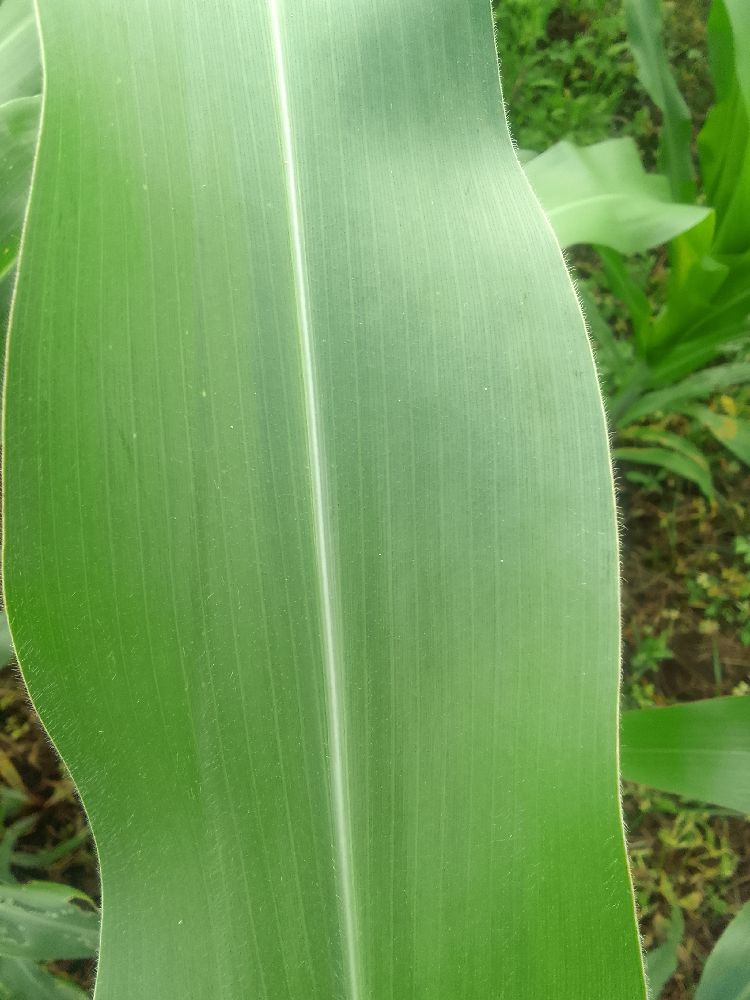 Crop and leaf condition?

maize, healthy
